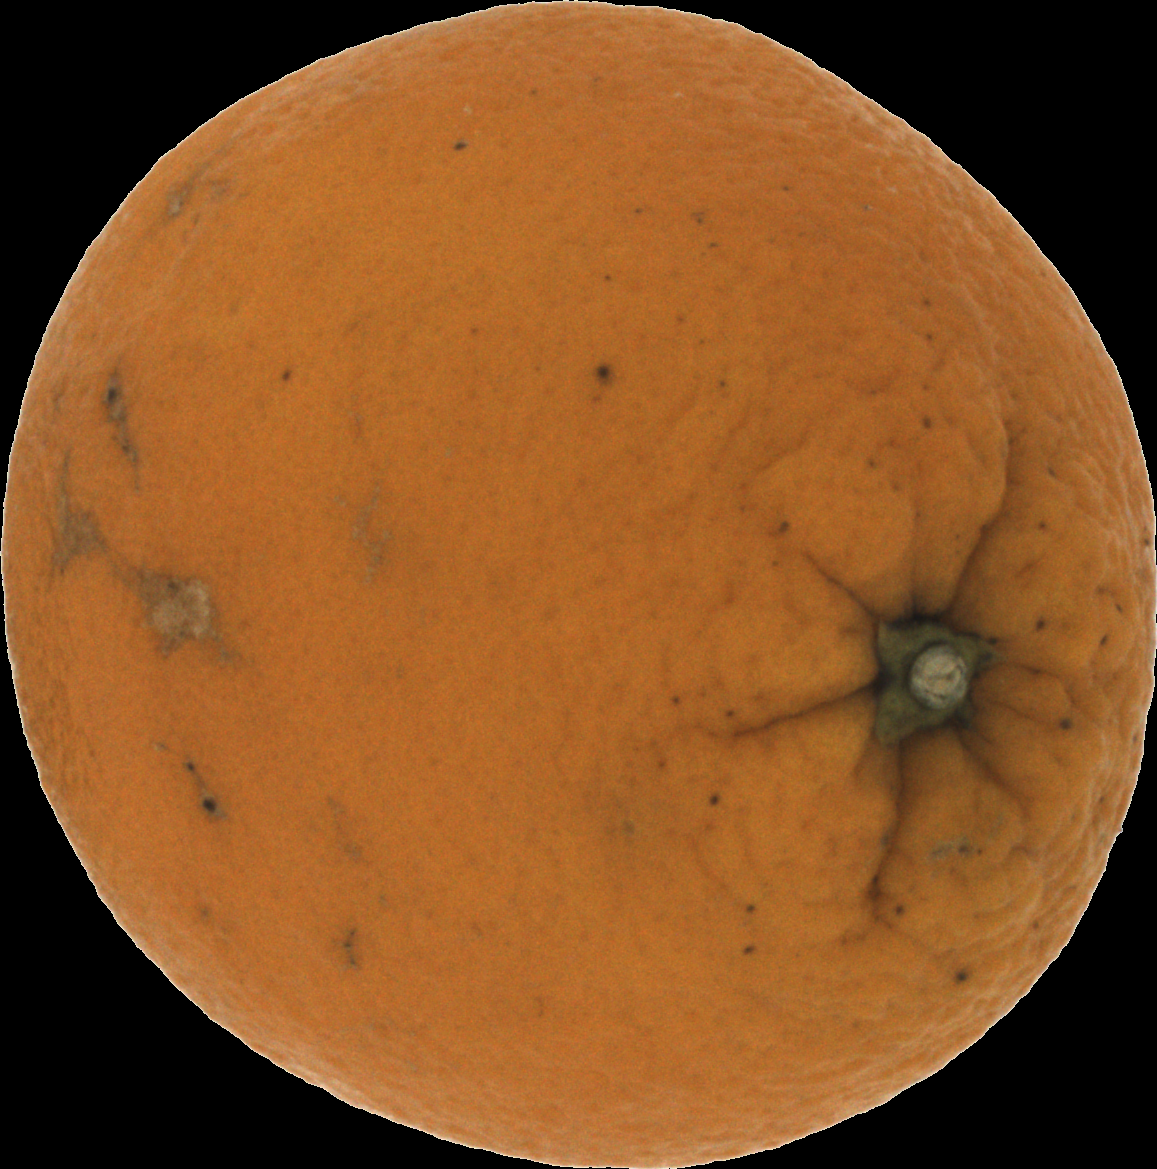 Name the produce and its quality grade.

orange, bad
